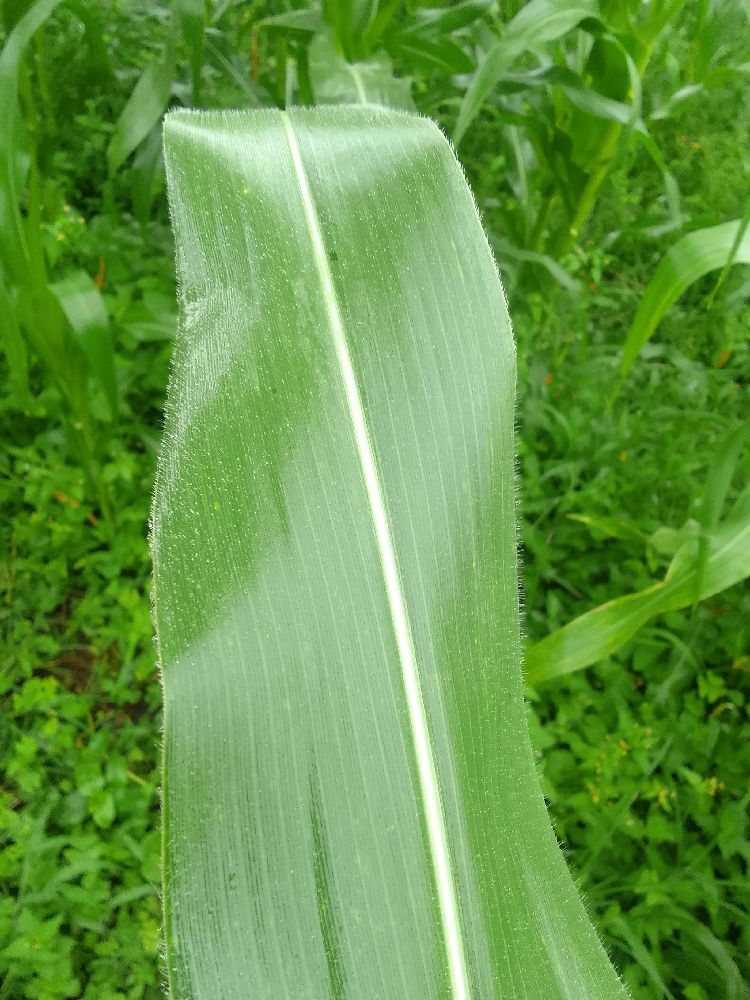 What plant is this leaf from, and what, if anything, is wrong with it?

maize, healthy
